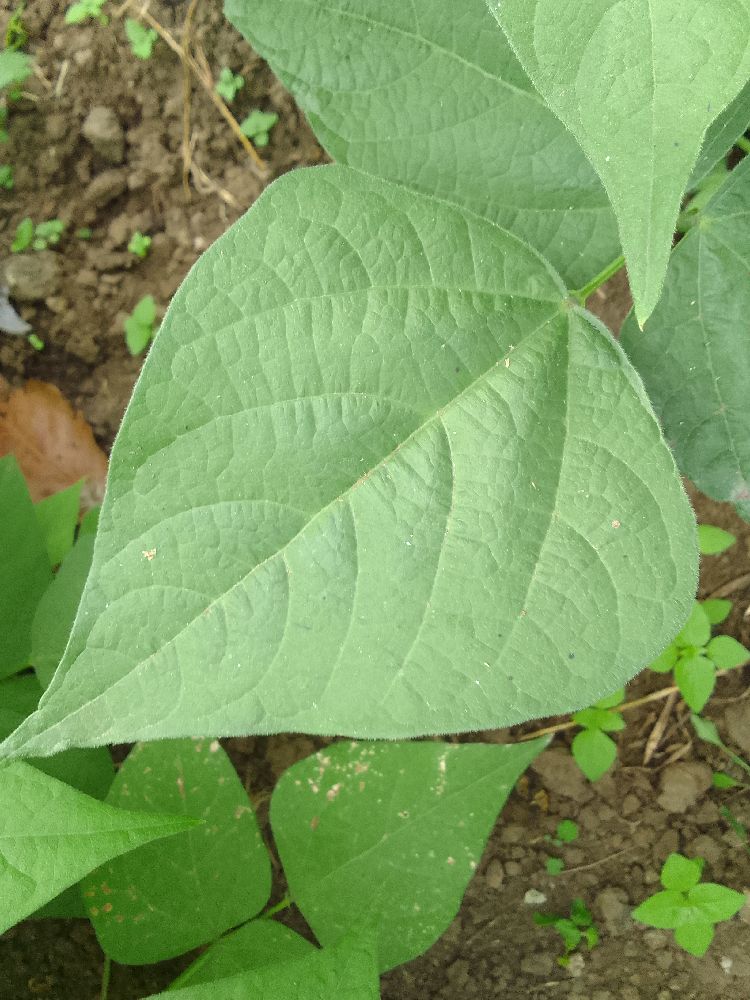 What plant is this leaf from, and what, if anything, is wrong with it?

common bean, healthy
